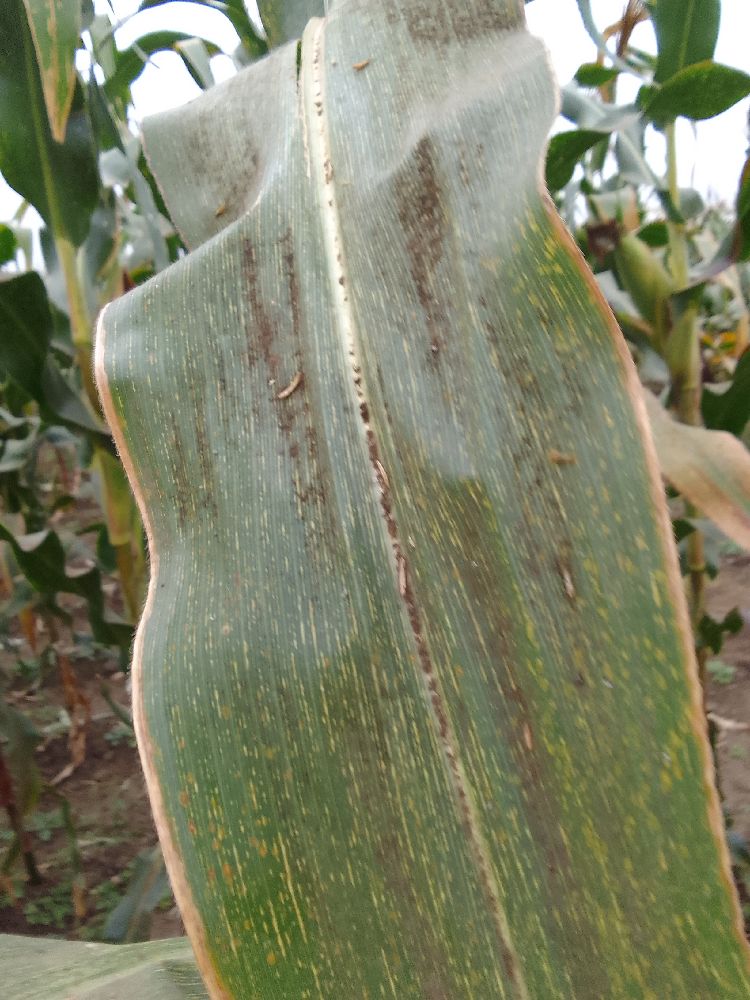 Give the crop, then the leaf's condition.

maize, maize streak virus
